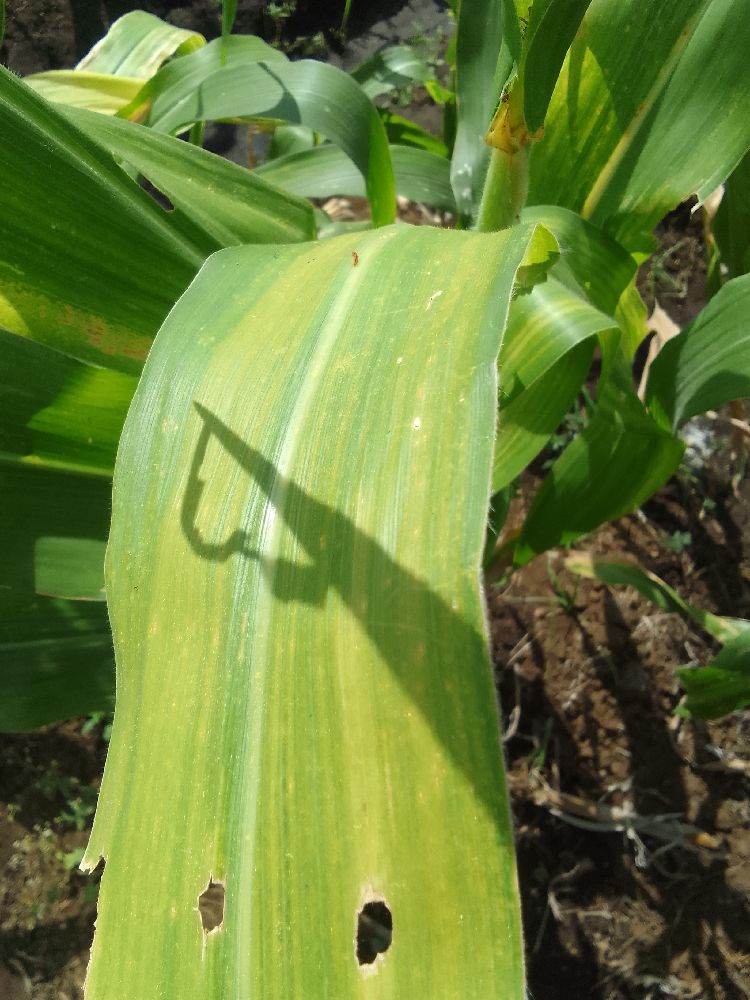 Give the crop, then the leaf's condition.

maize, maize lethal necrosis
